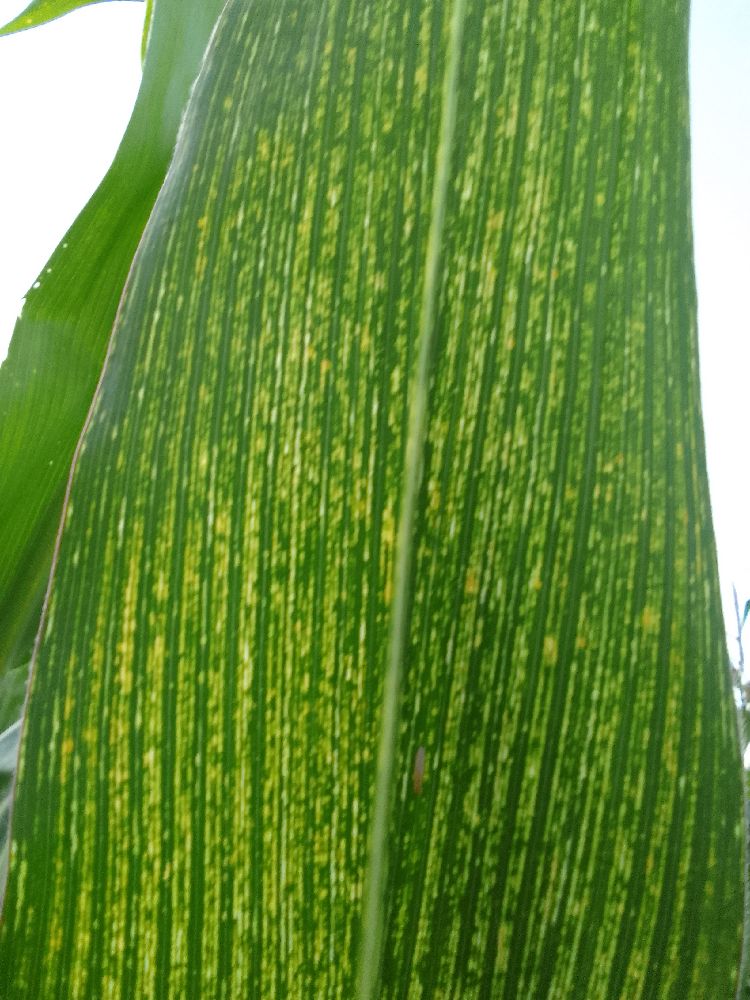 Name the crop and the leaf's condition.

maize, maize streak virus
